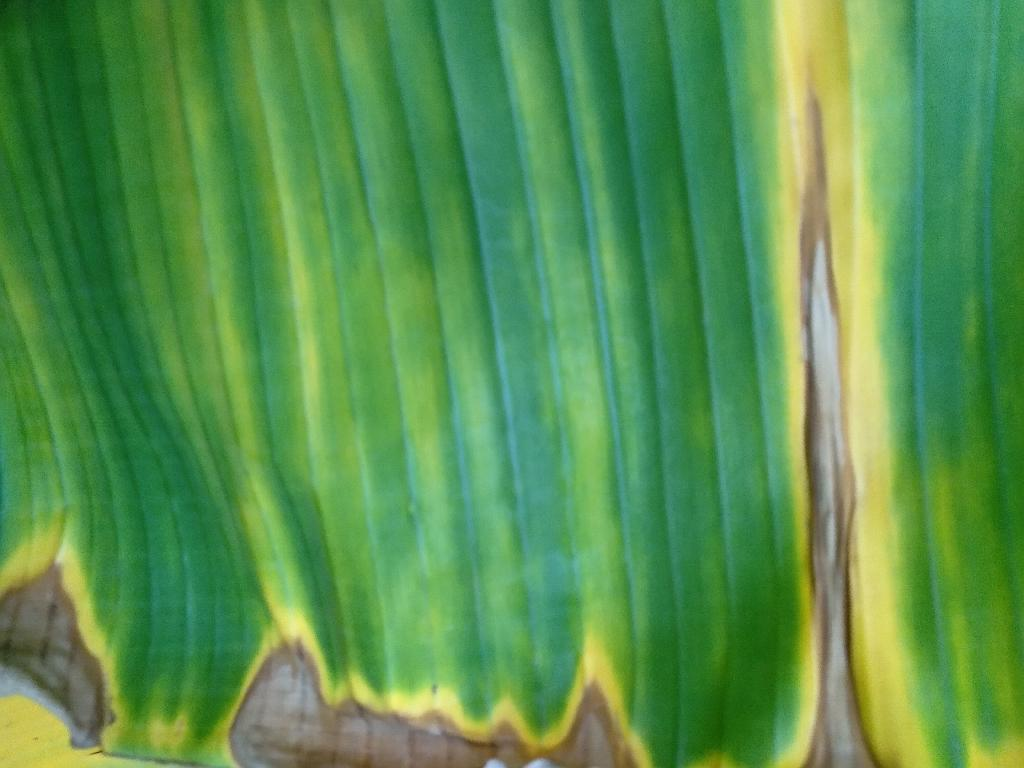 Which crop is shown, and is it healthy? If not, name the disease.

banana, fusarium wilt race 1
